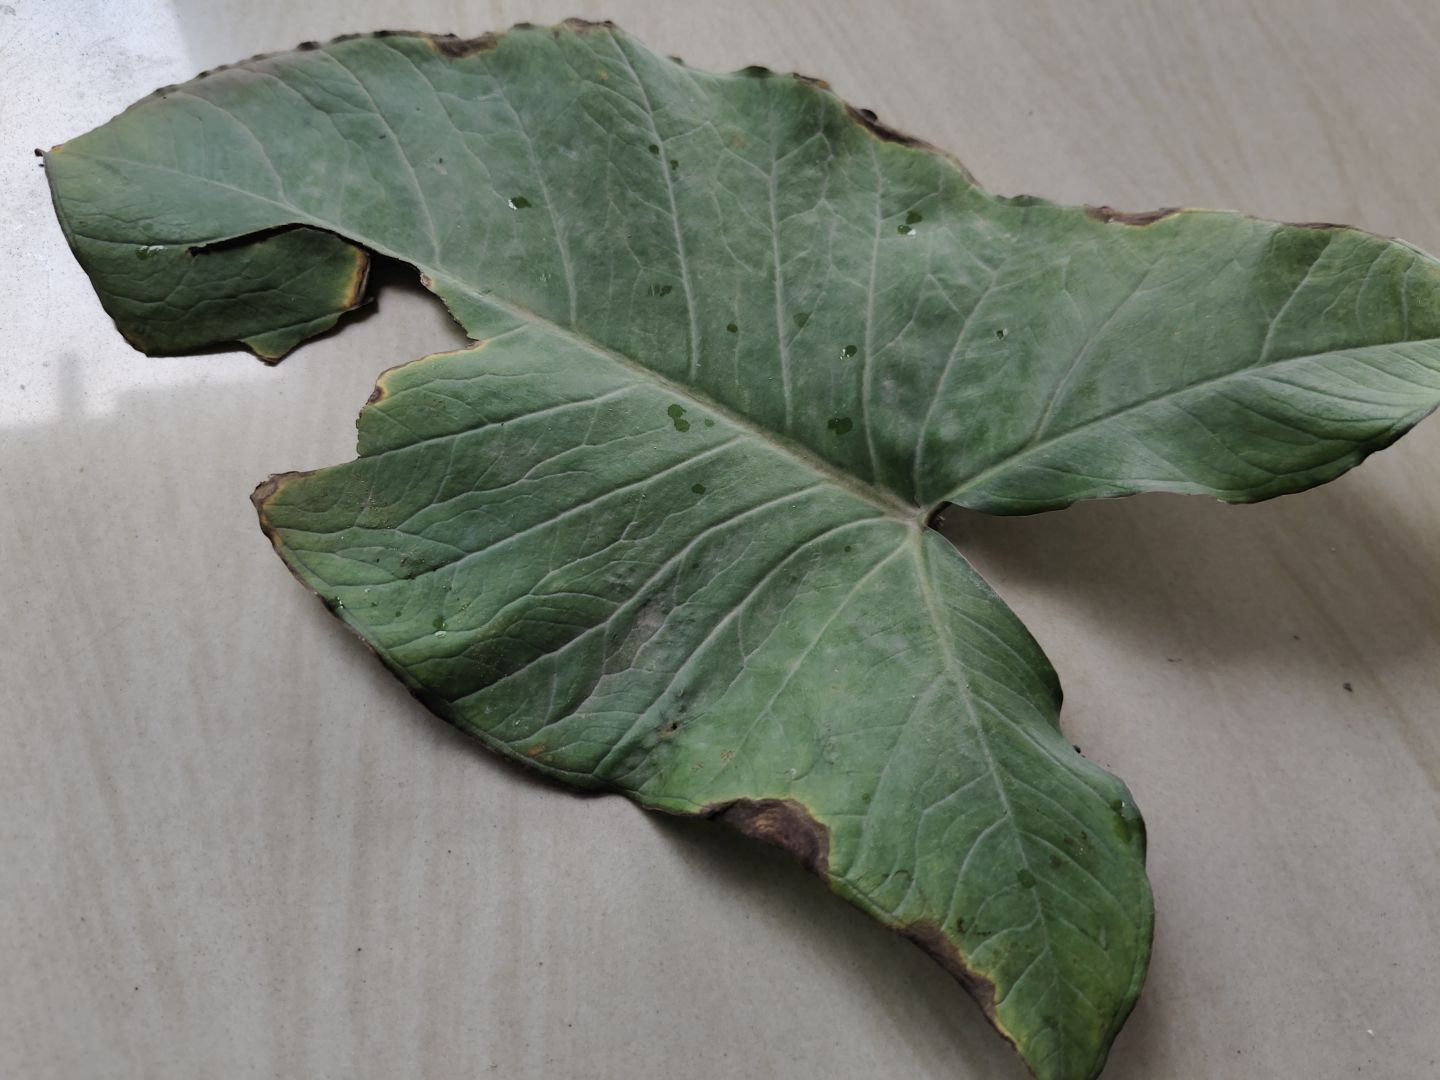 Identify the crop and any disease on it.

taro, leaf blight
